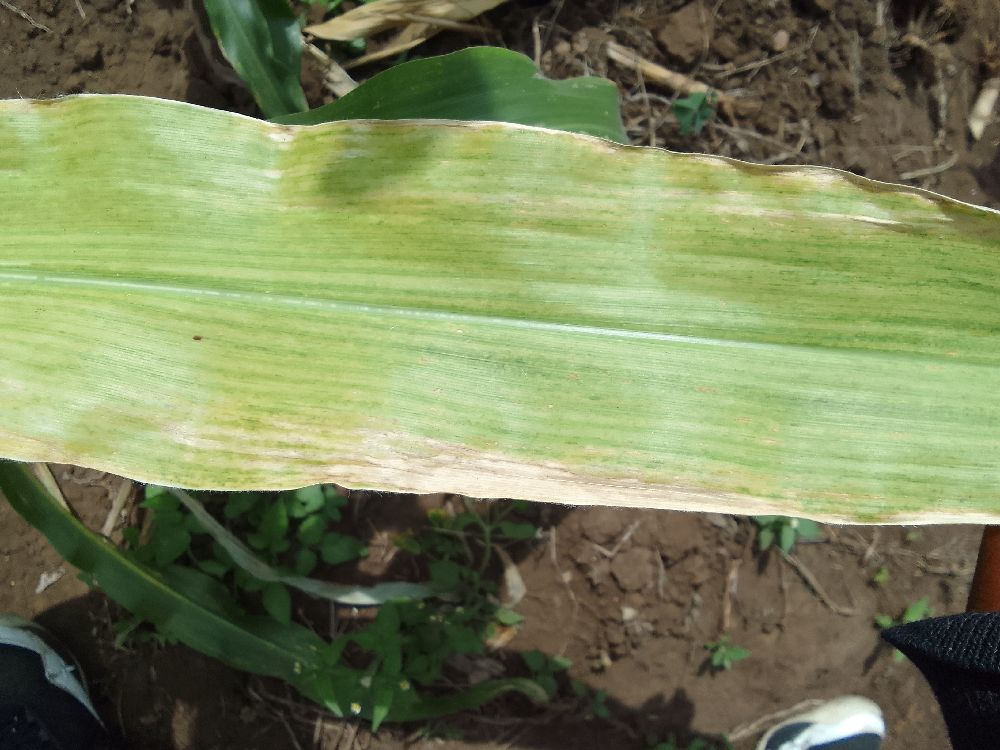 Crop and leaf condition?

maize, maize lethal necrosis
